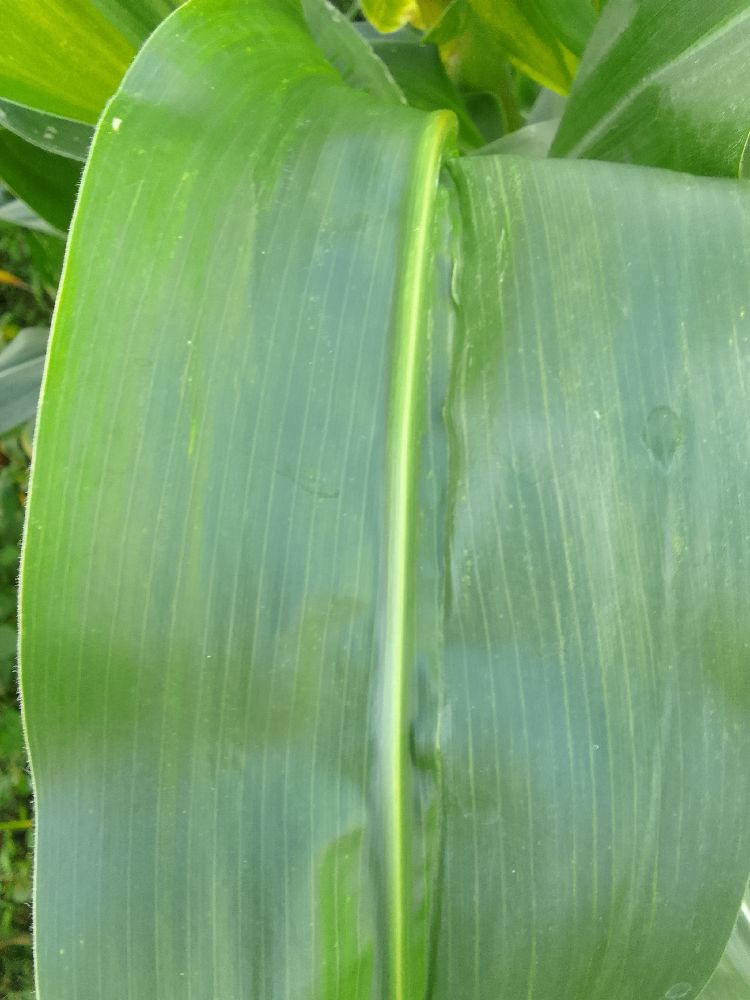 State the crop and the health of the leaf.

maize, healthy
